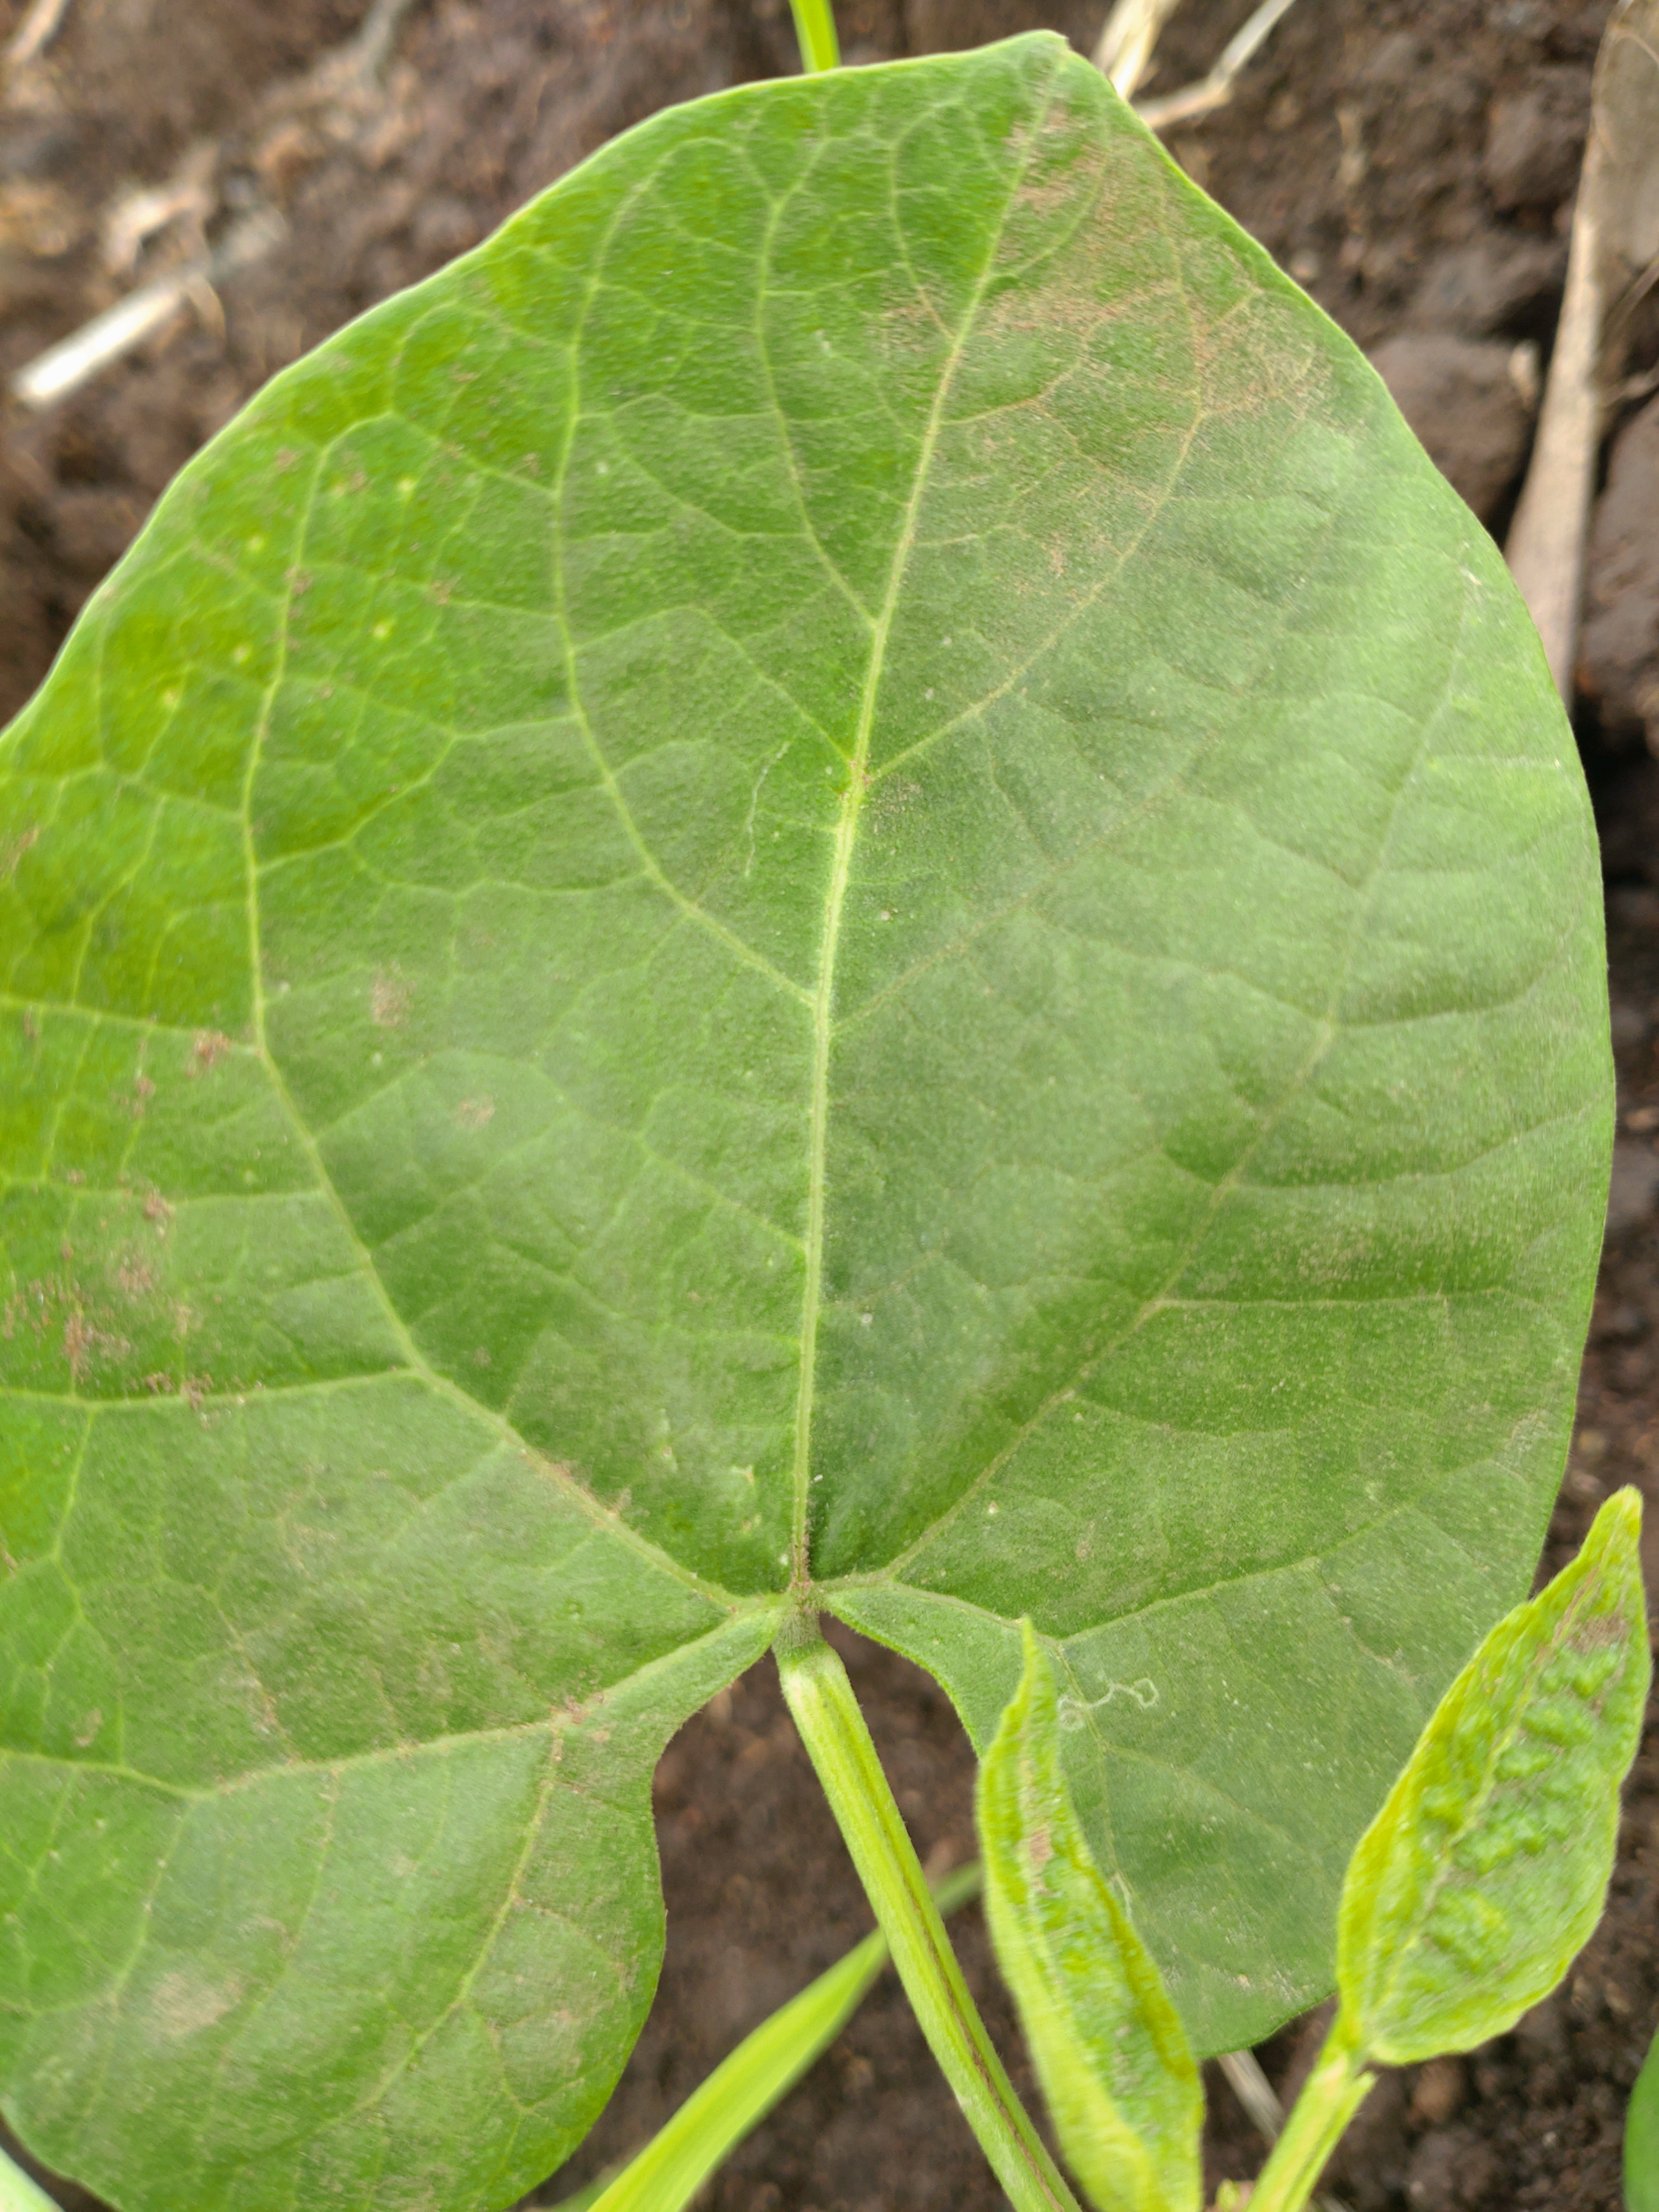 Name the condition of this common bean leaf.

healthy
